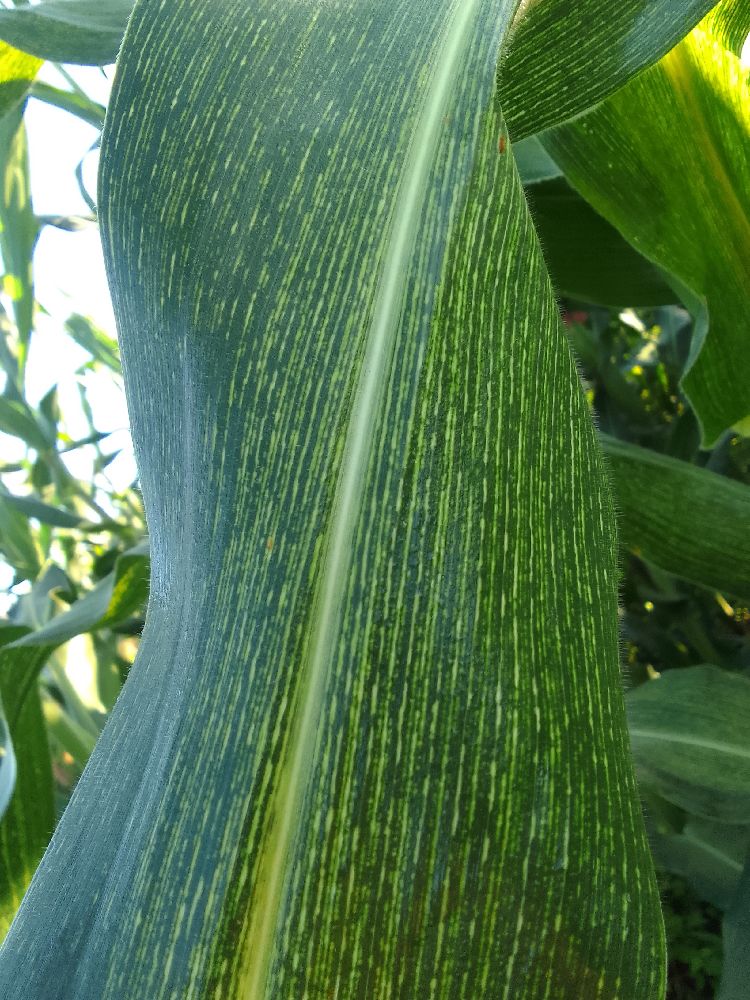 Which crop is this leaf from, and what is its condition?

maize, maize streak virus
